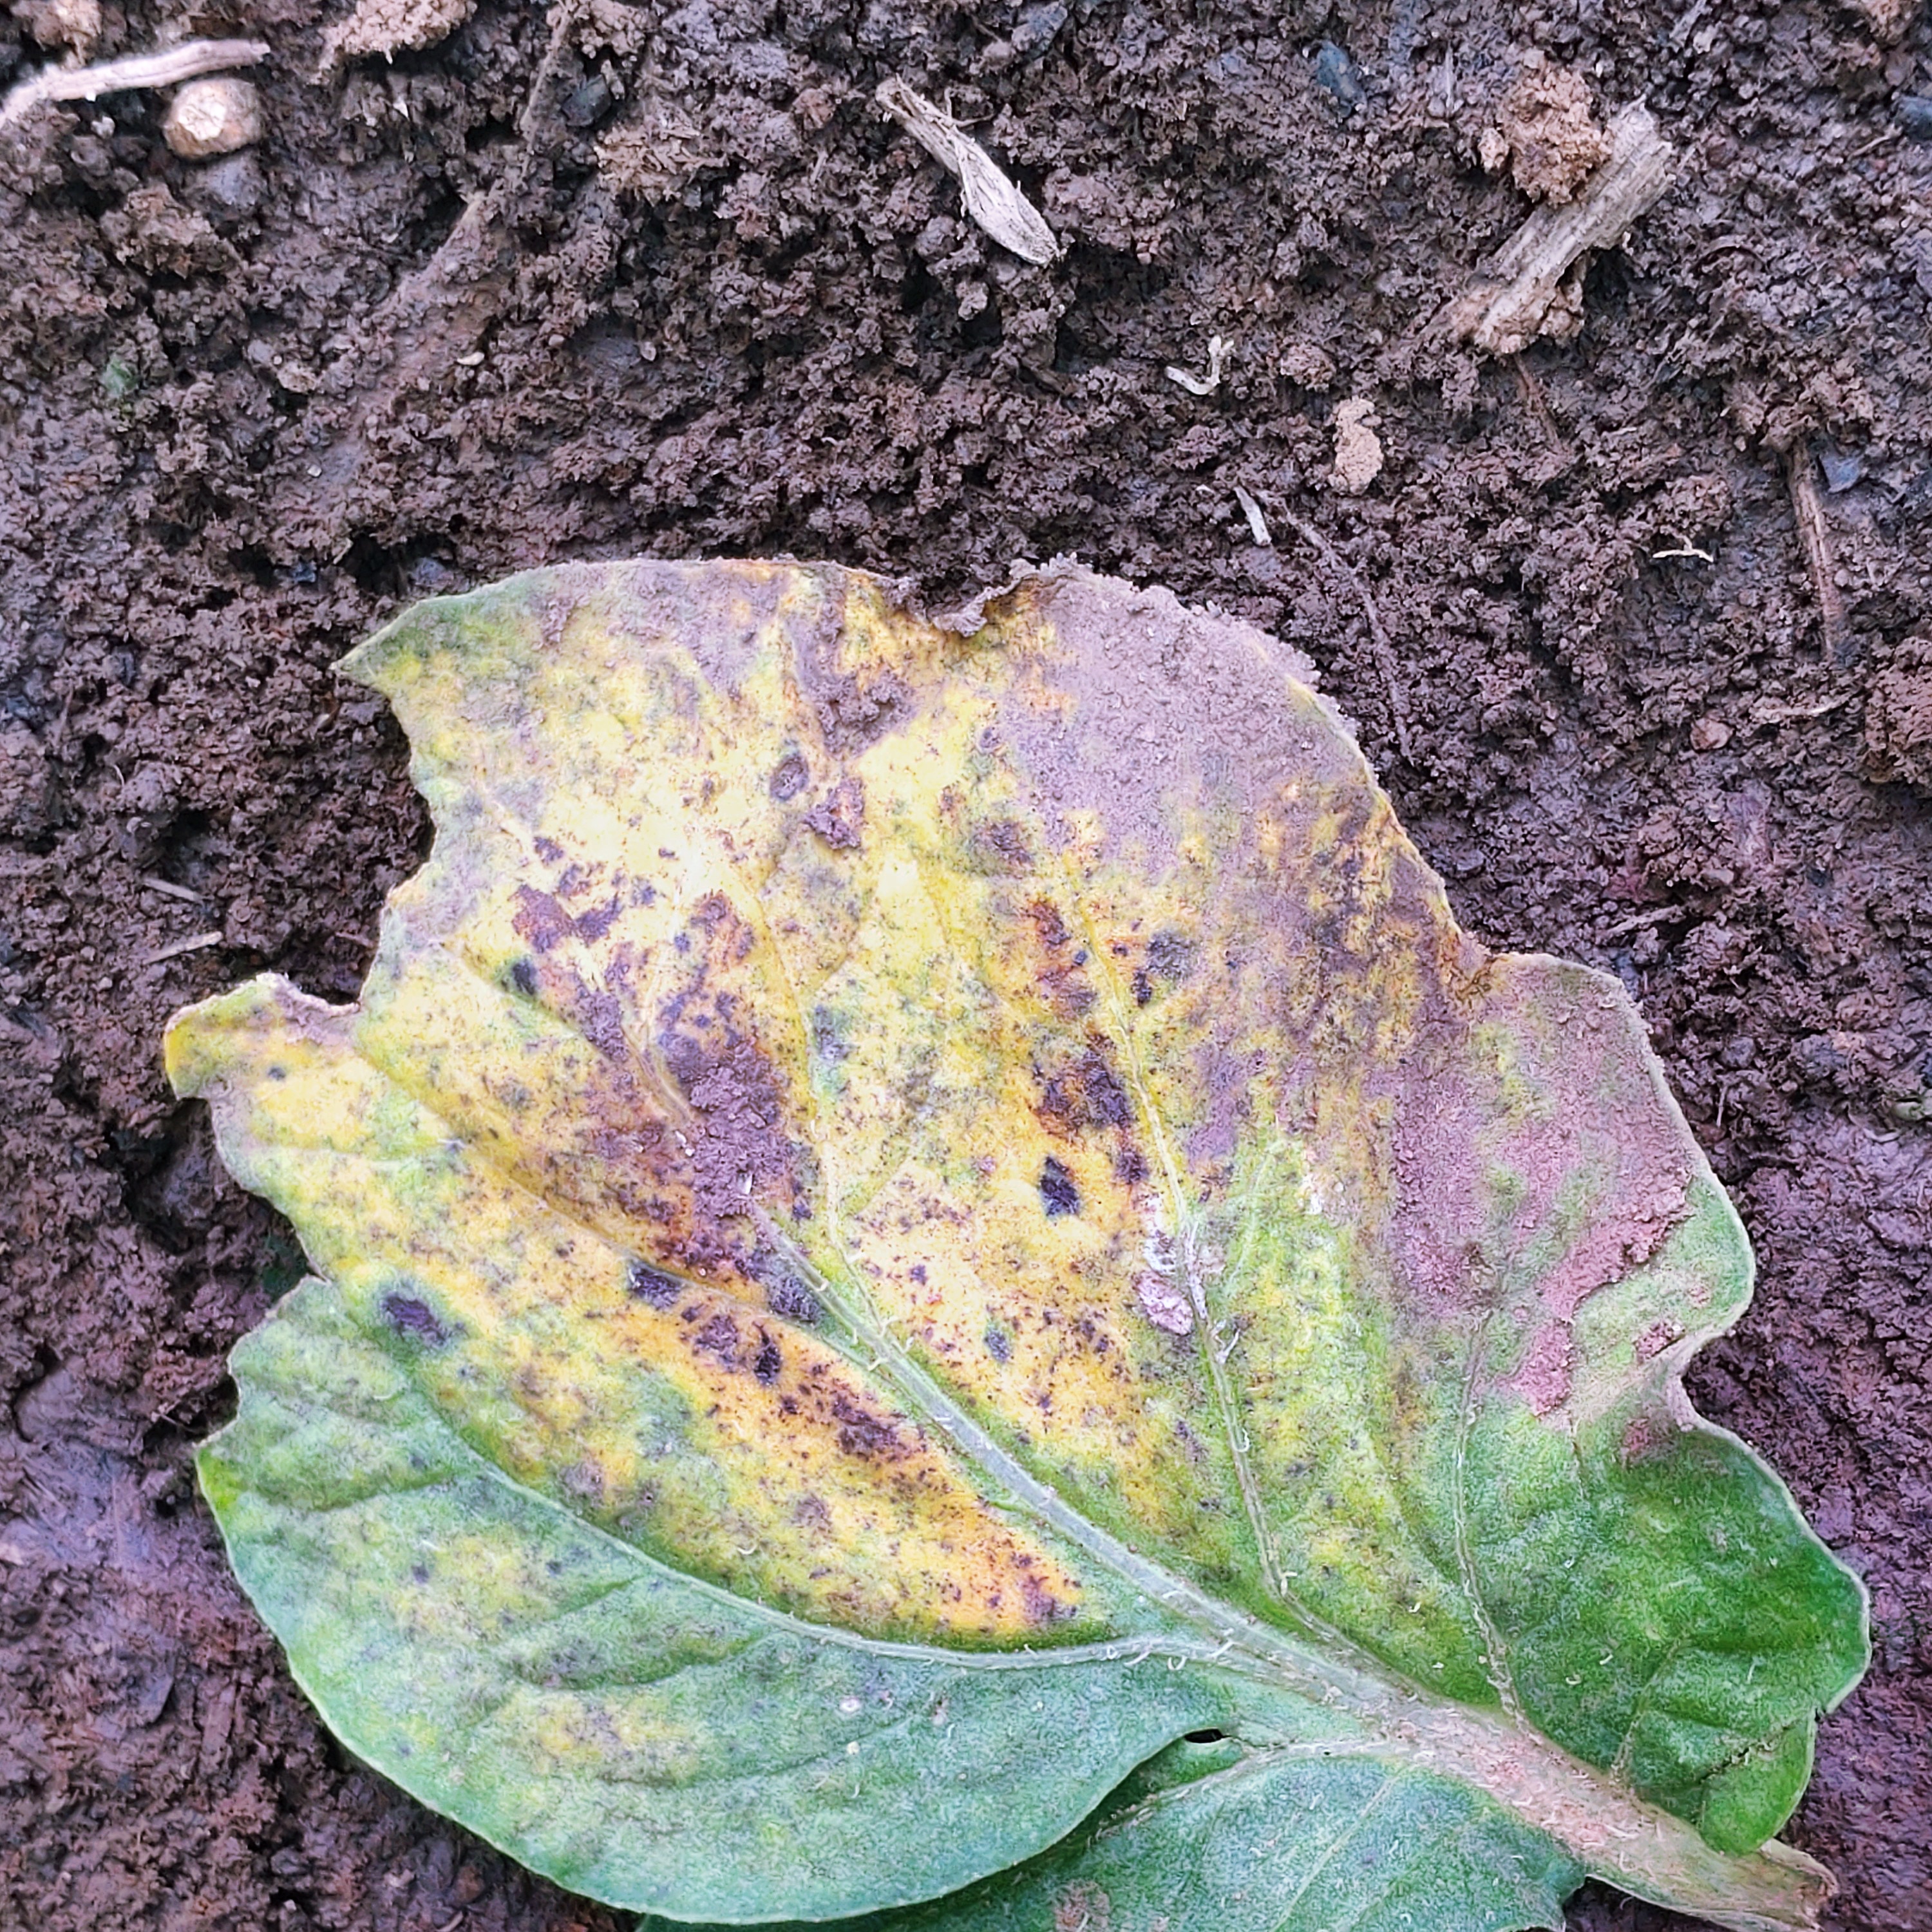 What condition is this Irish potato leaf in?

late blight
